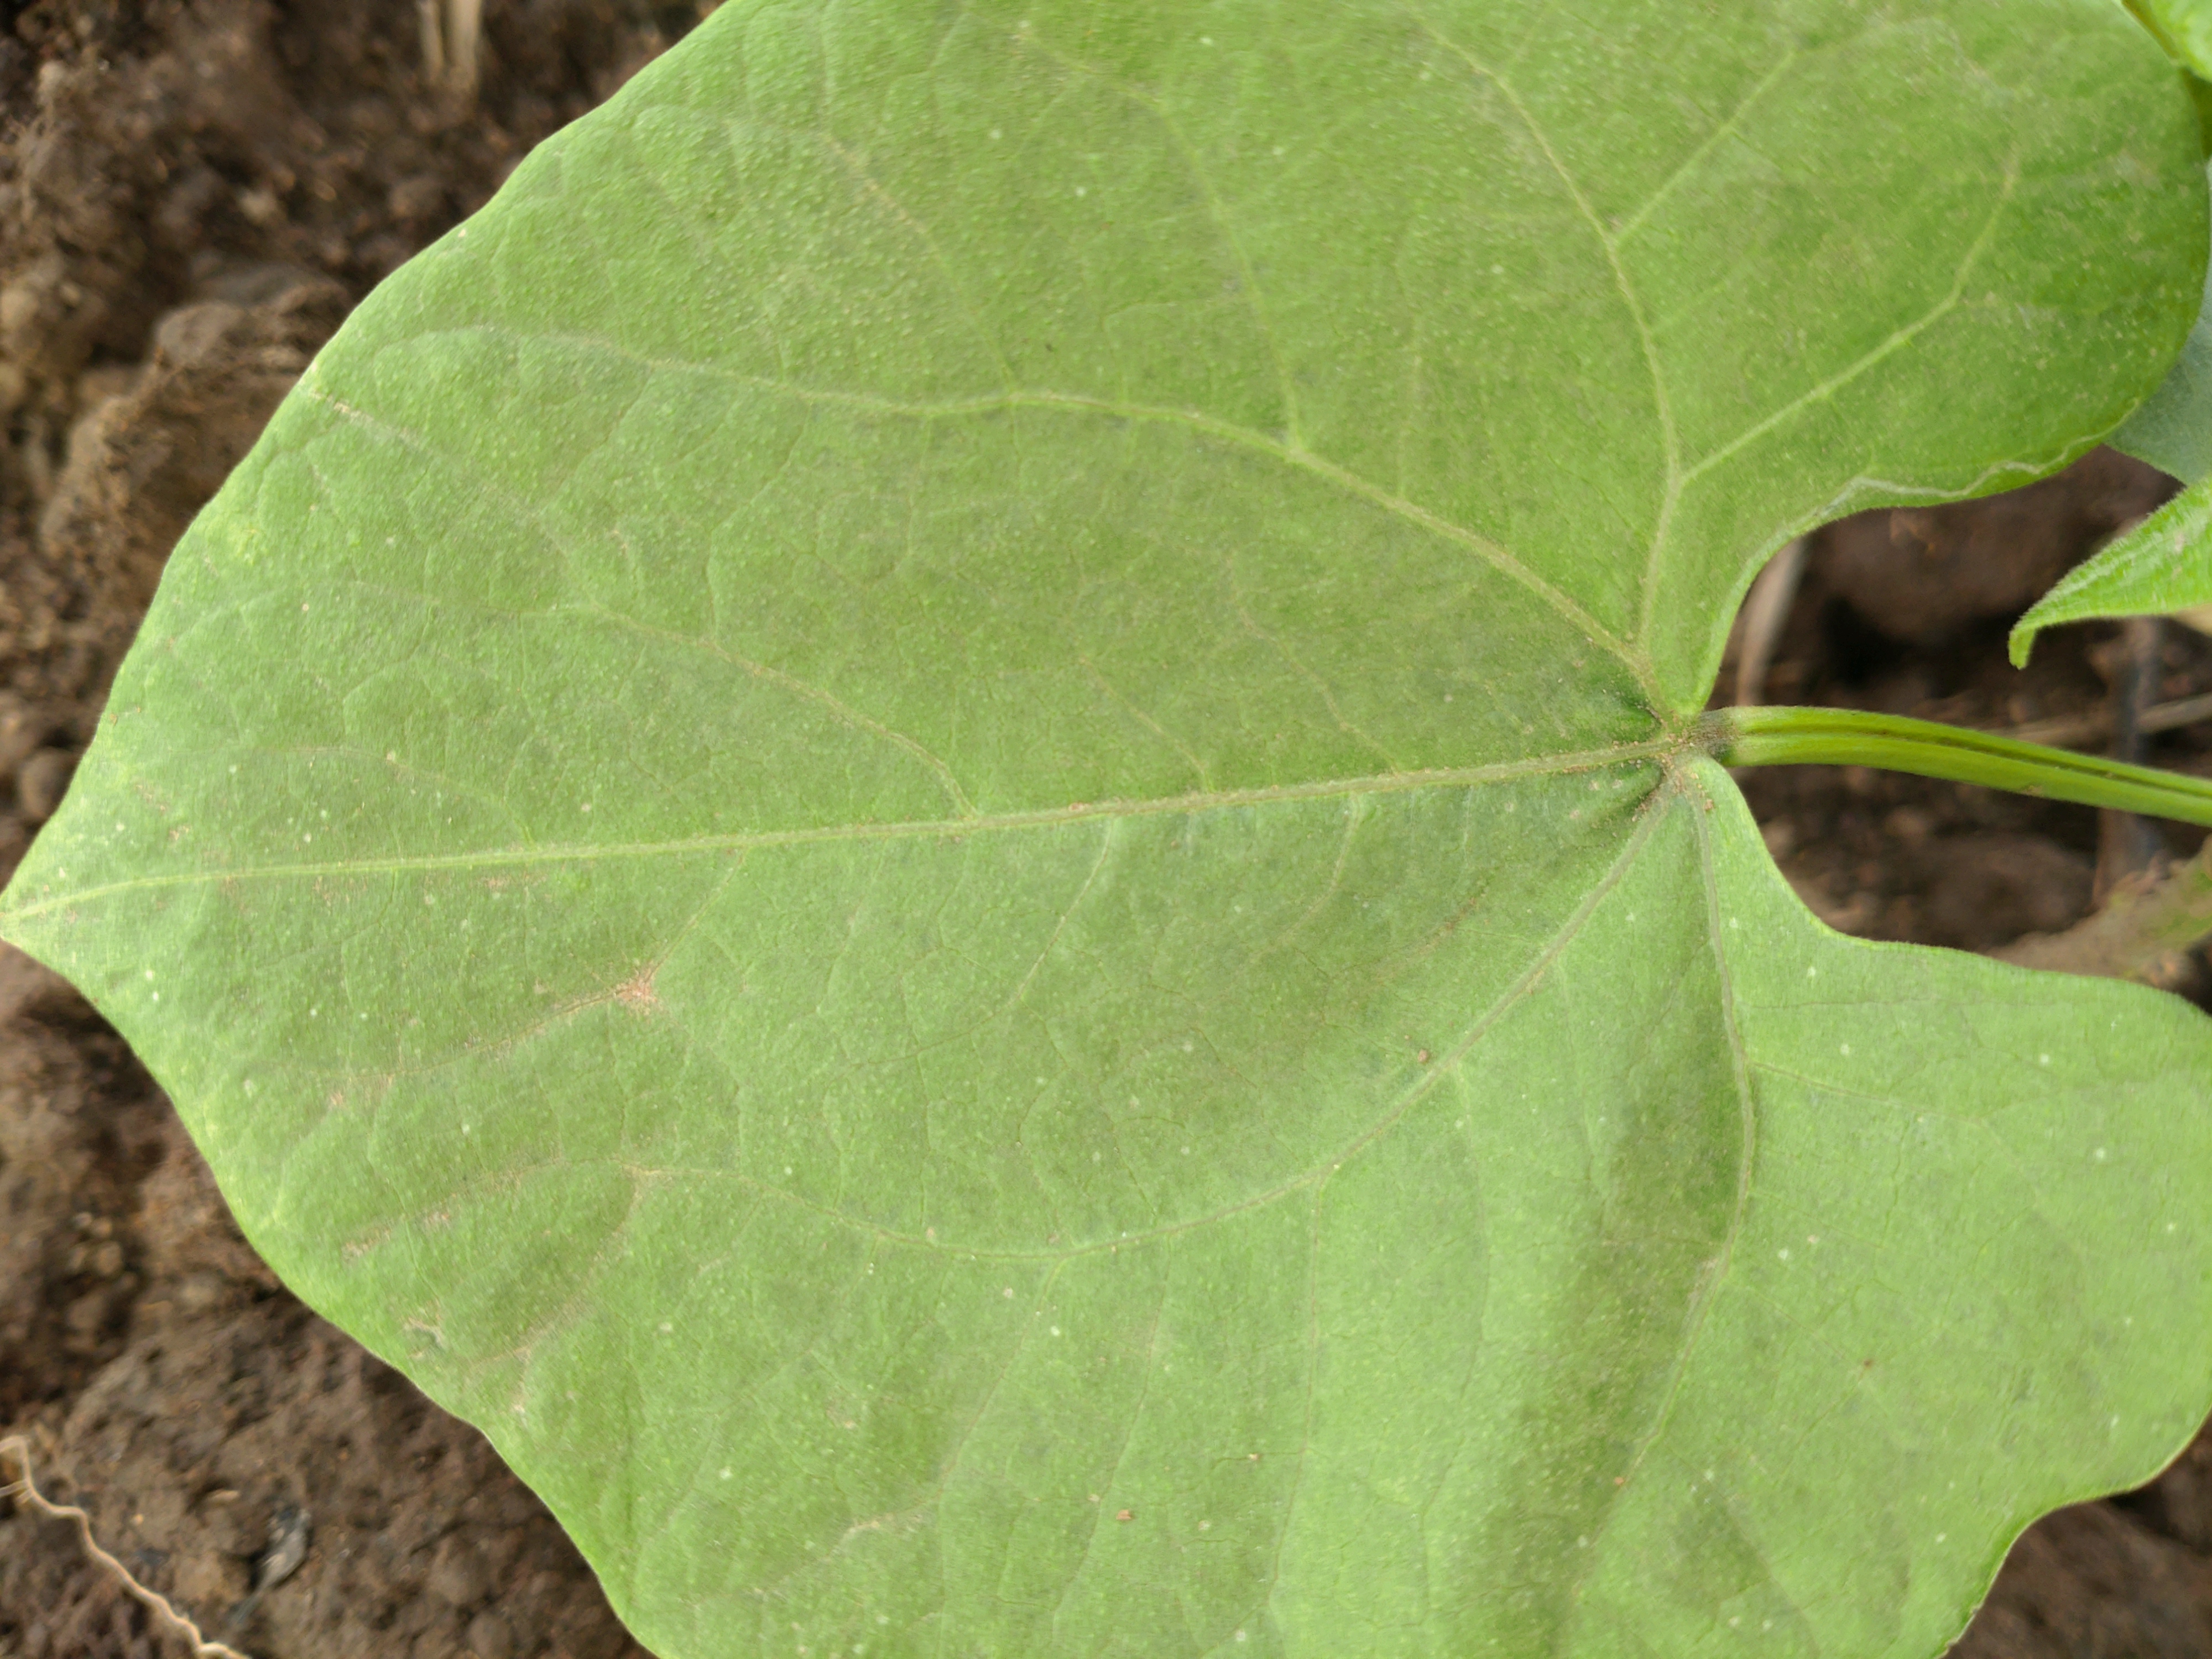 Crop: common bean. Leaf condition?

healthy
